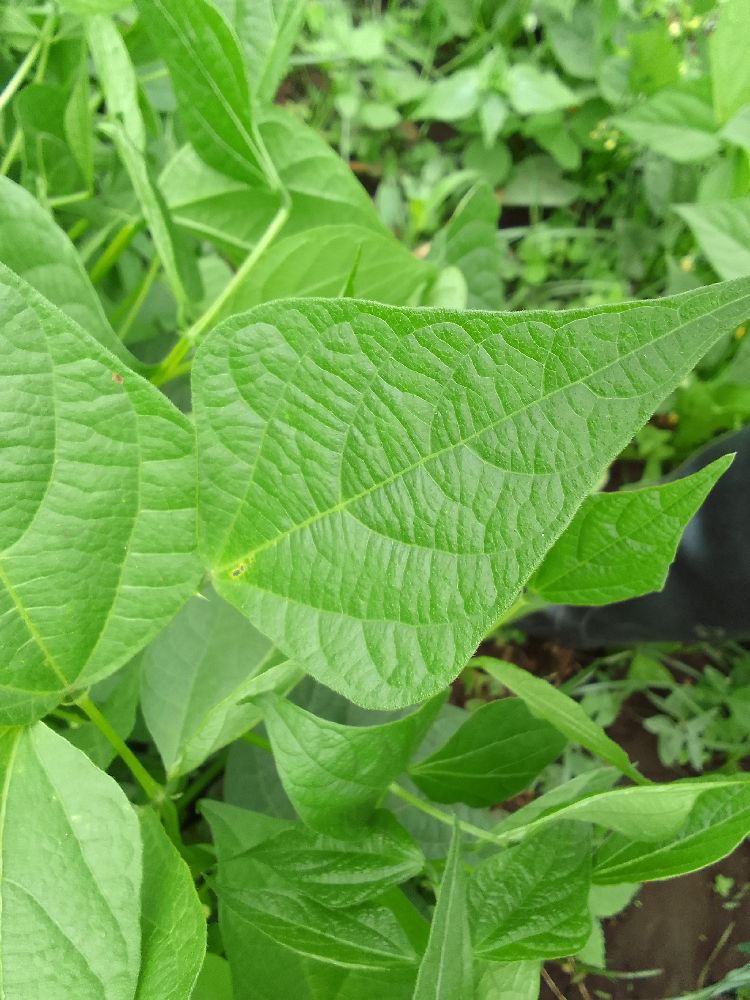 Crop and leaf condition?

common bean, healthy
